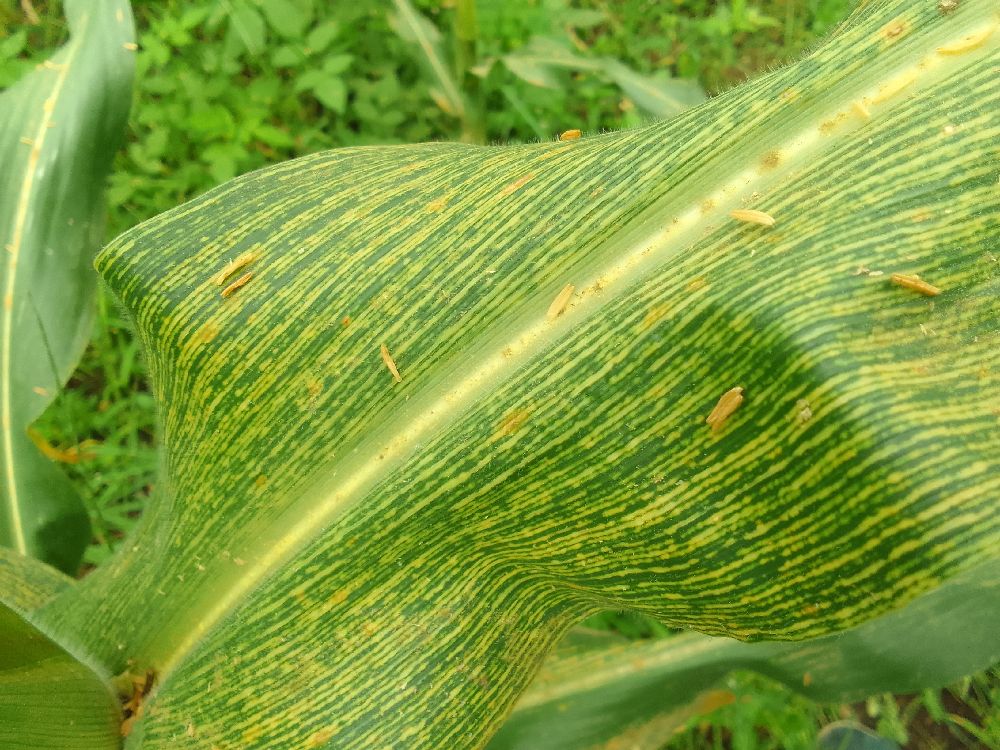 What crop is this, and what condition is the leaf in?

maize, maize streak virus
